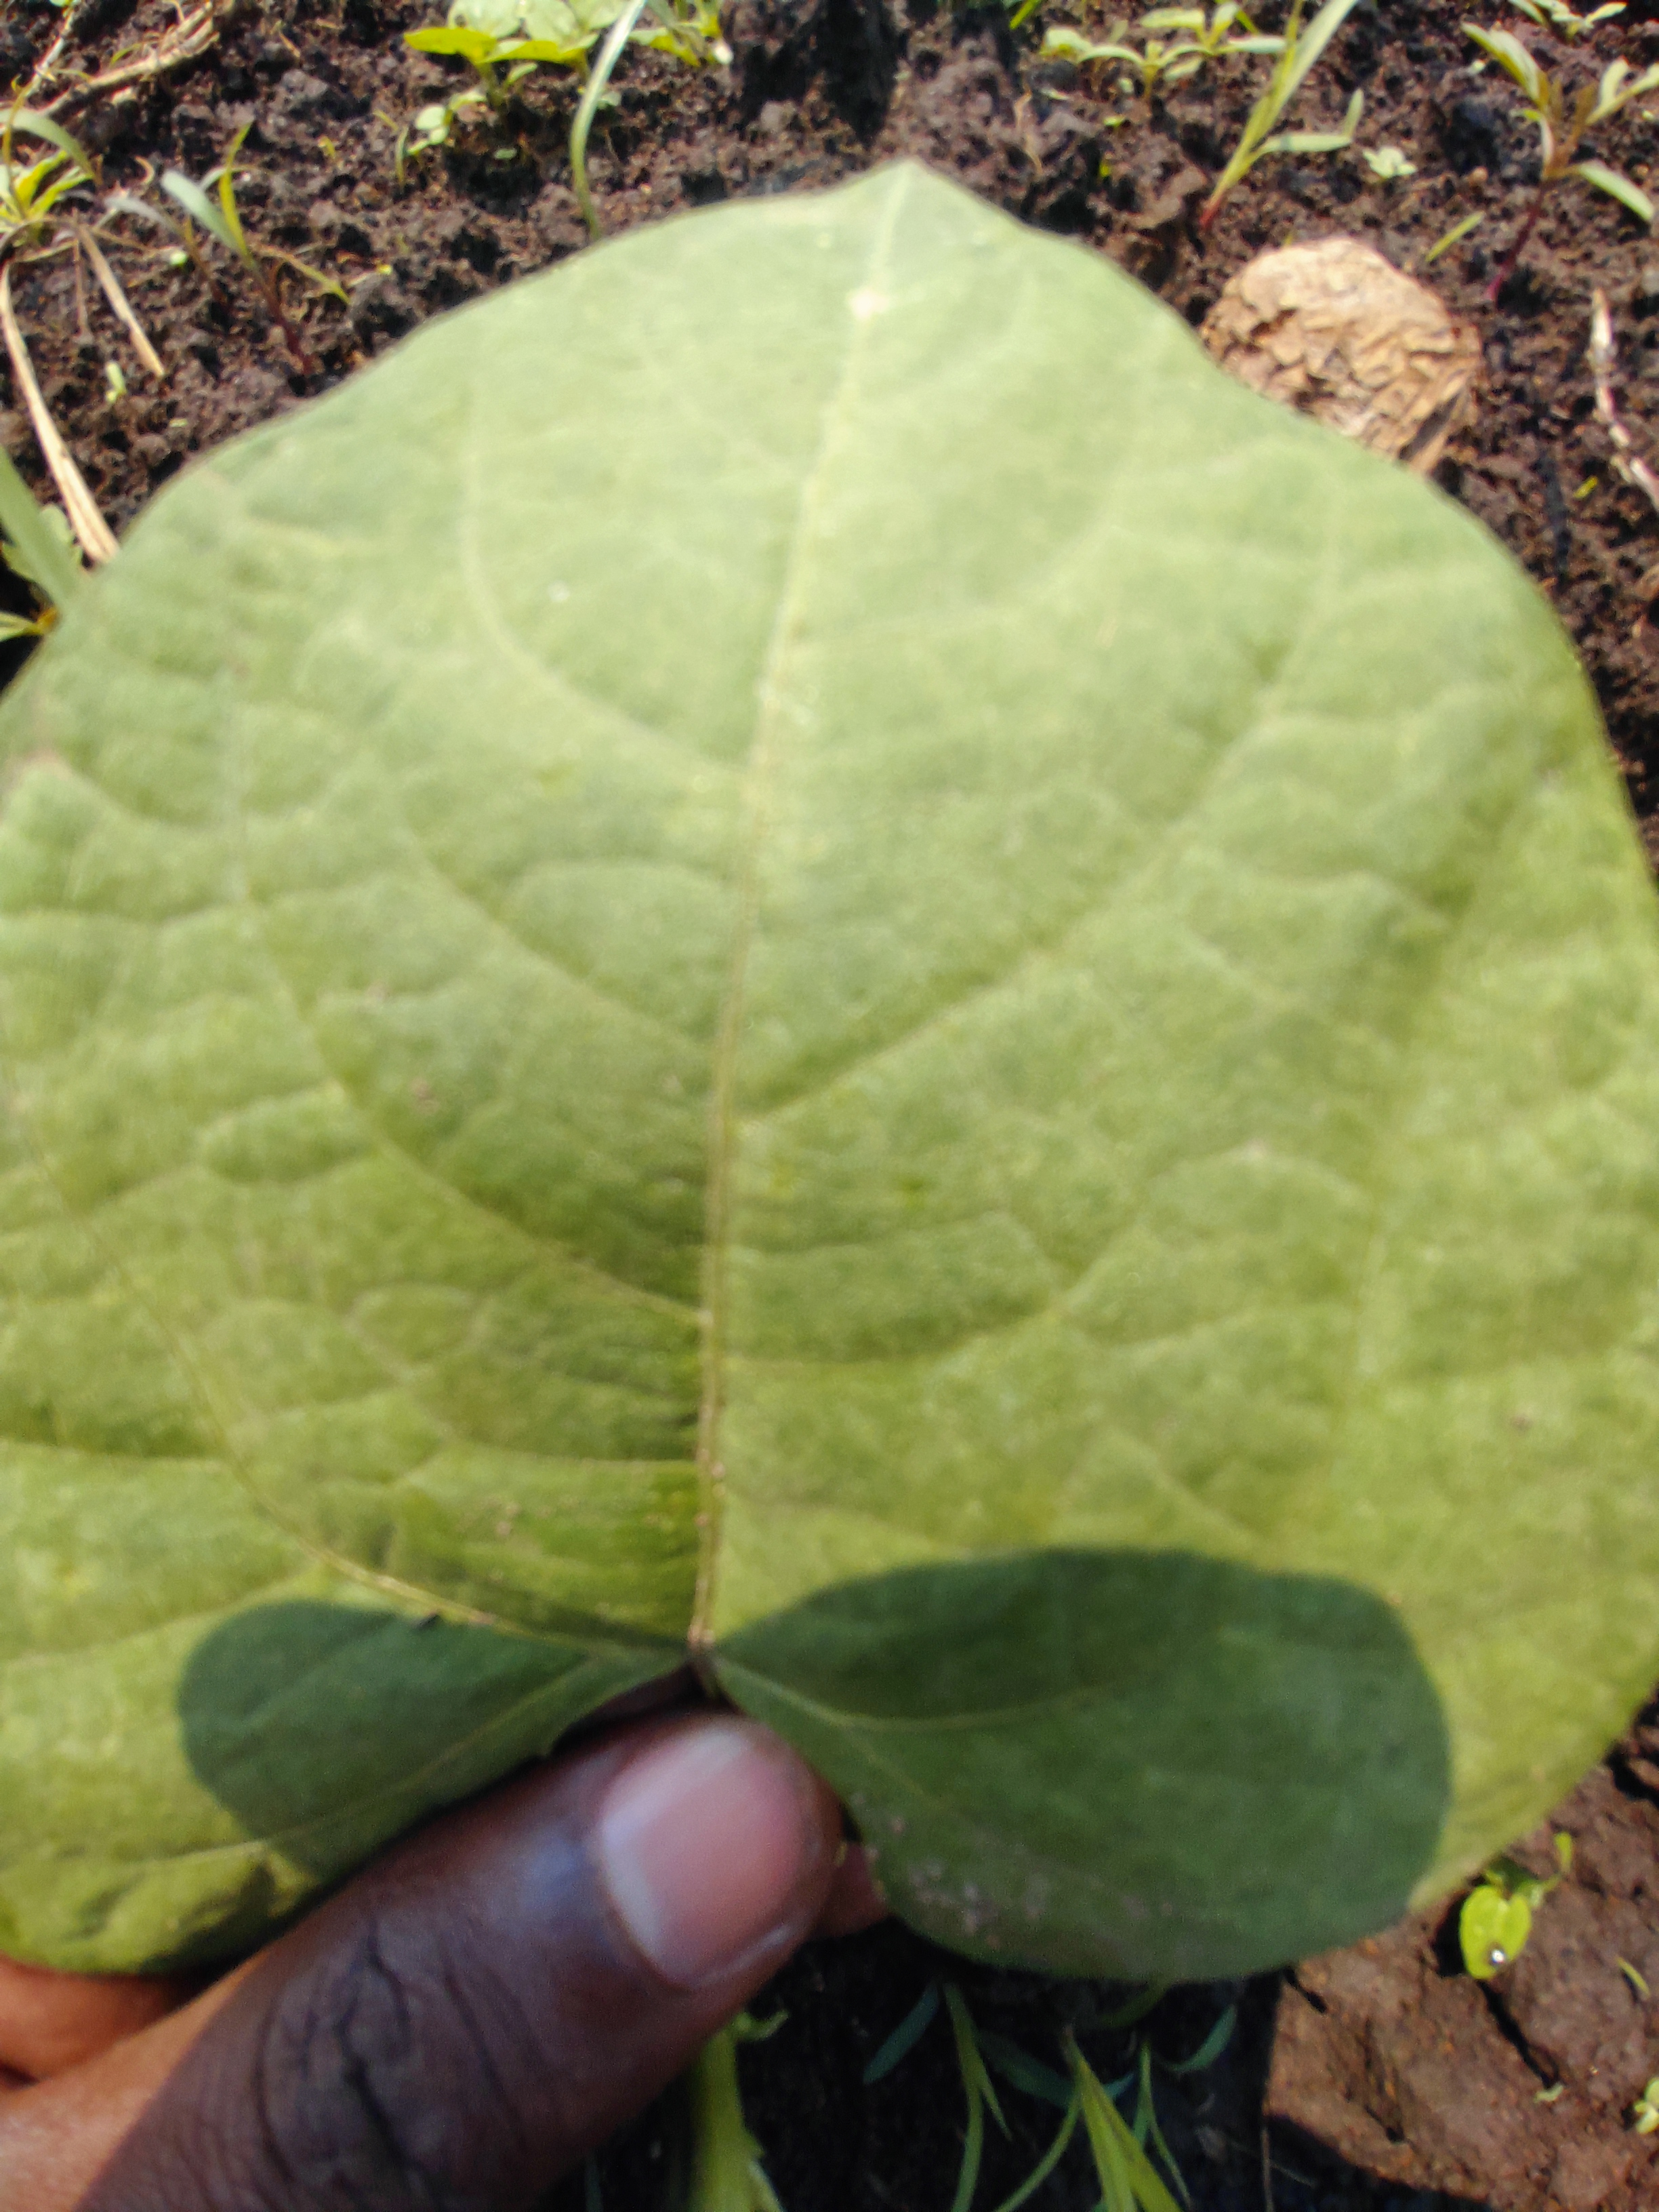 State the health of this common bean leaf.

healthy
